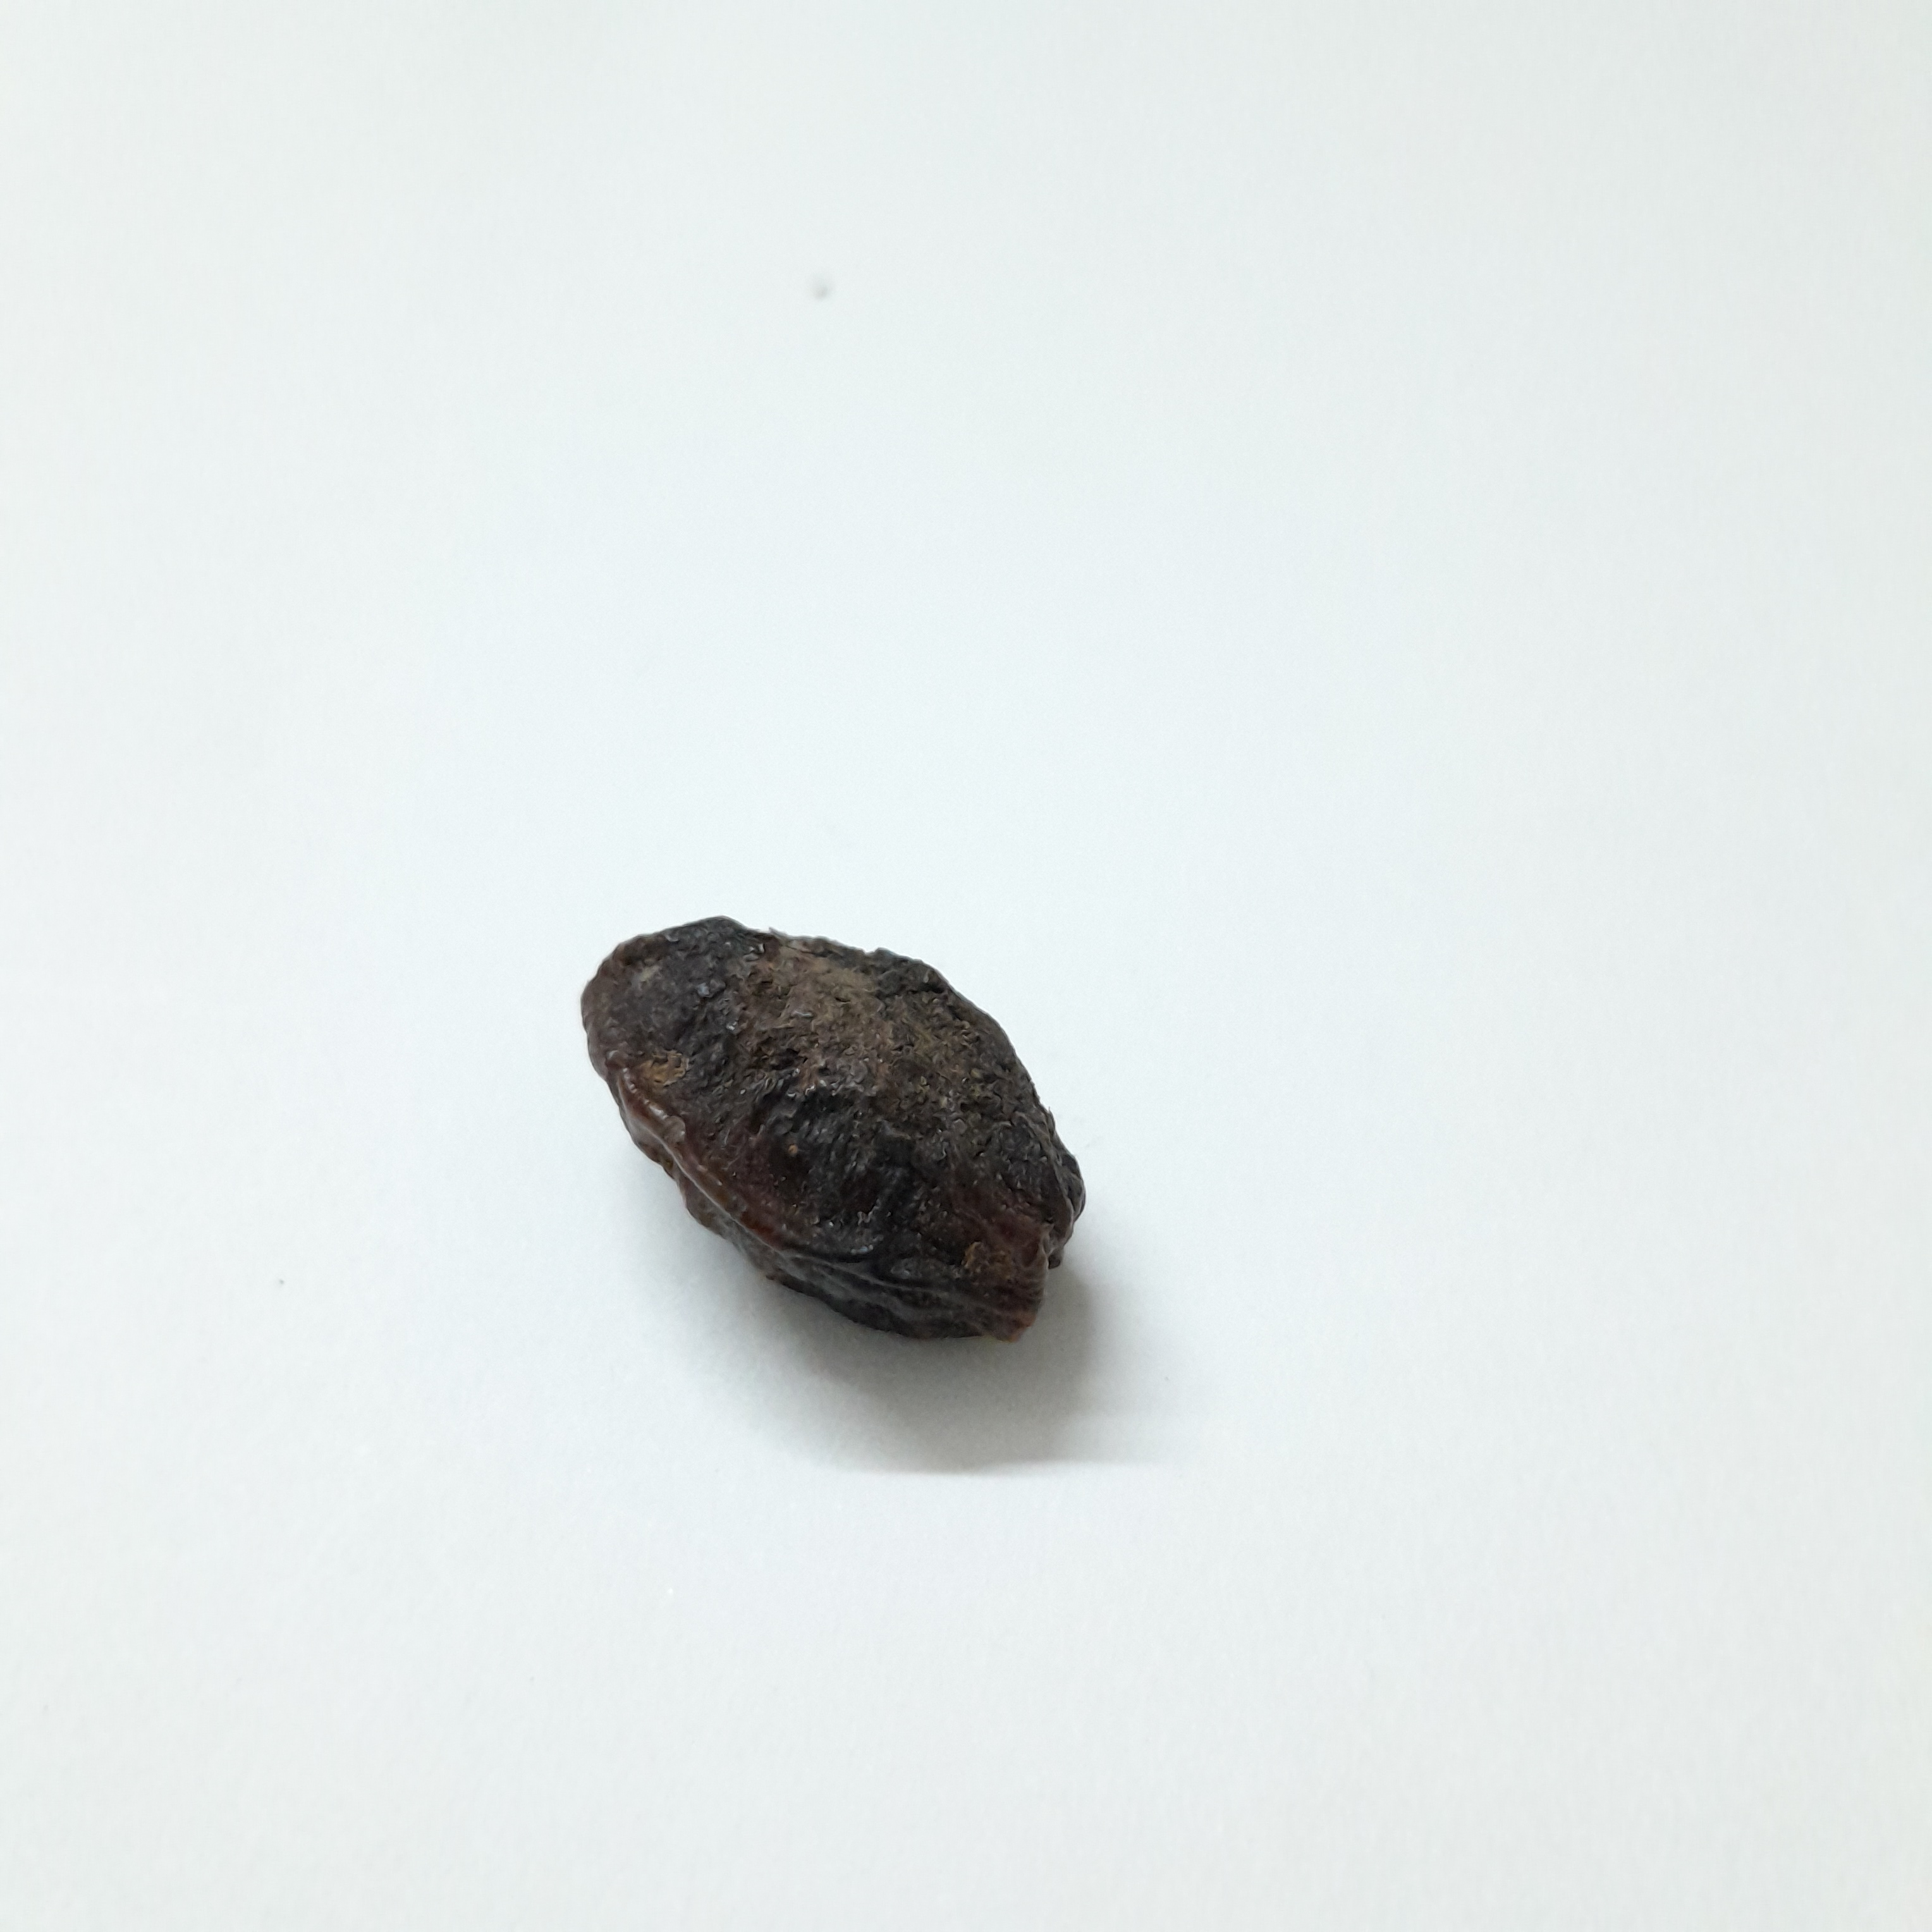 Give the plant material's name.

kadukharik
